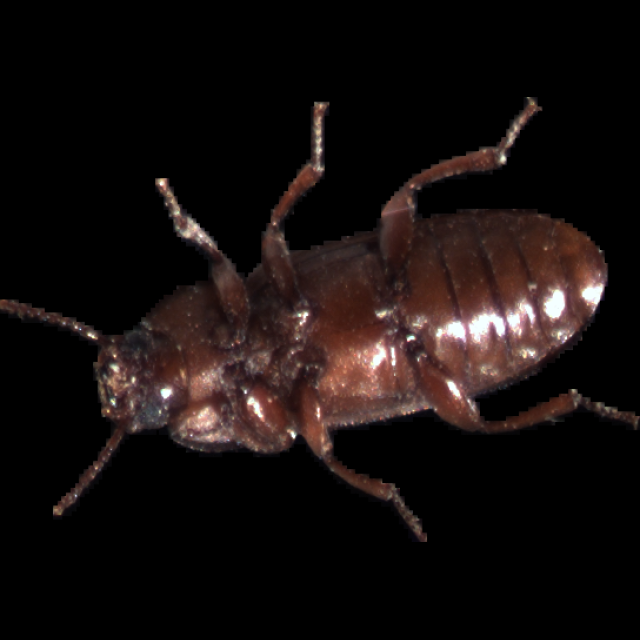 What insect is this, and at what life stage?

mealworm beetle
